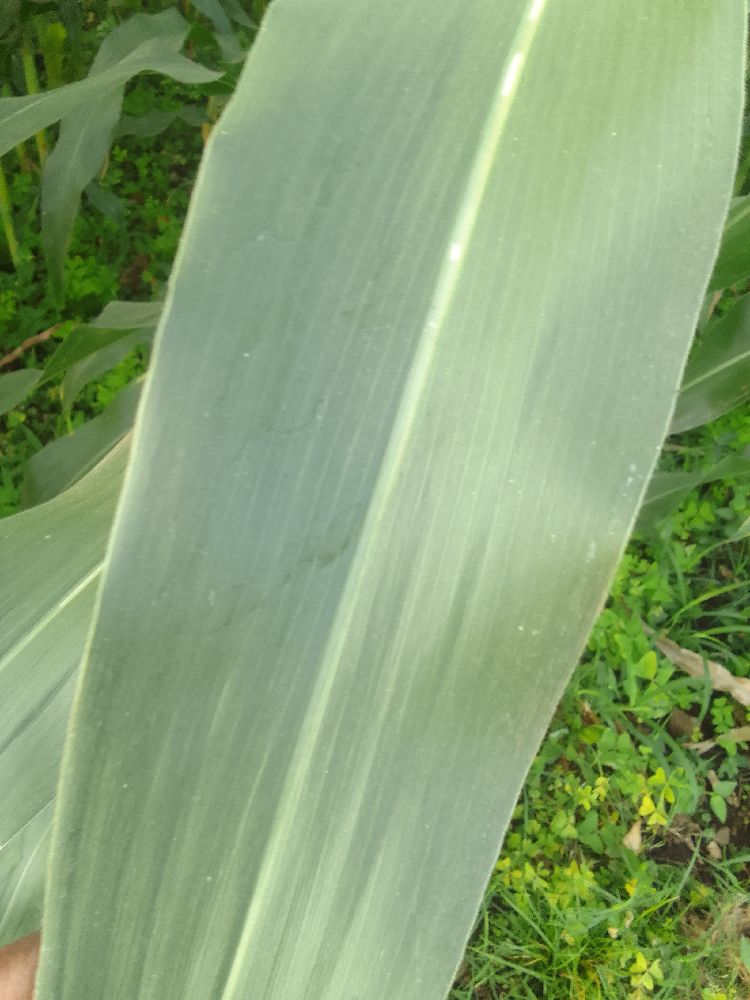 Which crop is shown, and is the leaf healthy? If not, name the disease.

maize, healthy
